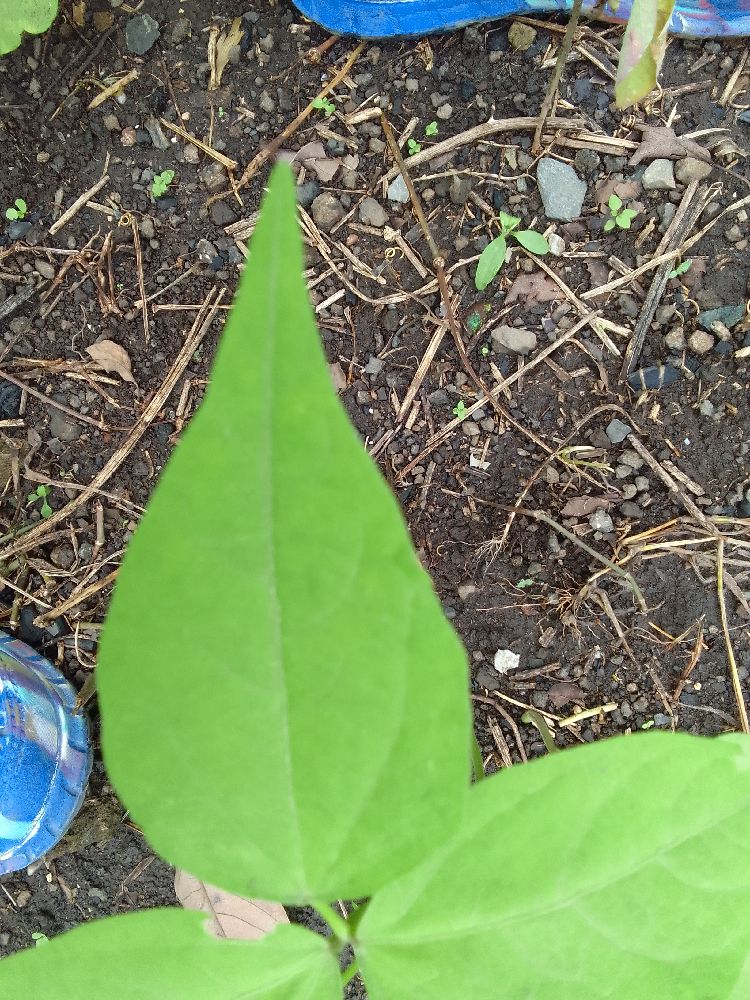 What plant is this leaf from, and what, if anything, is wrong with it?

common bean, healthy
